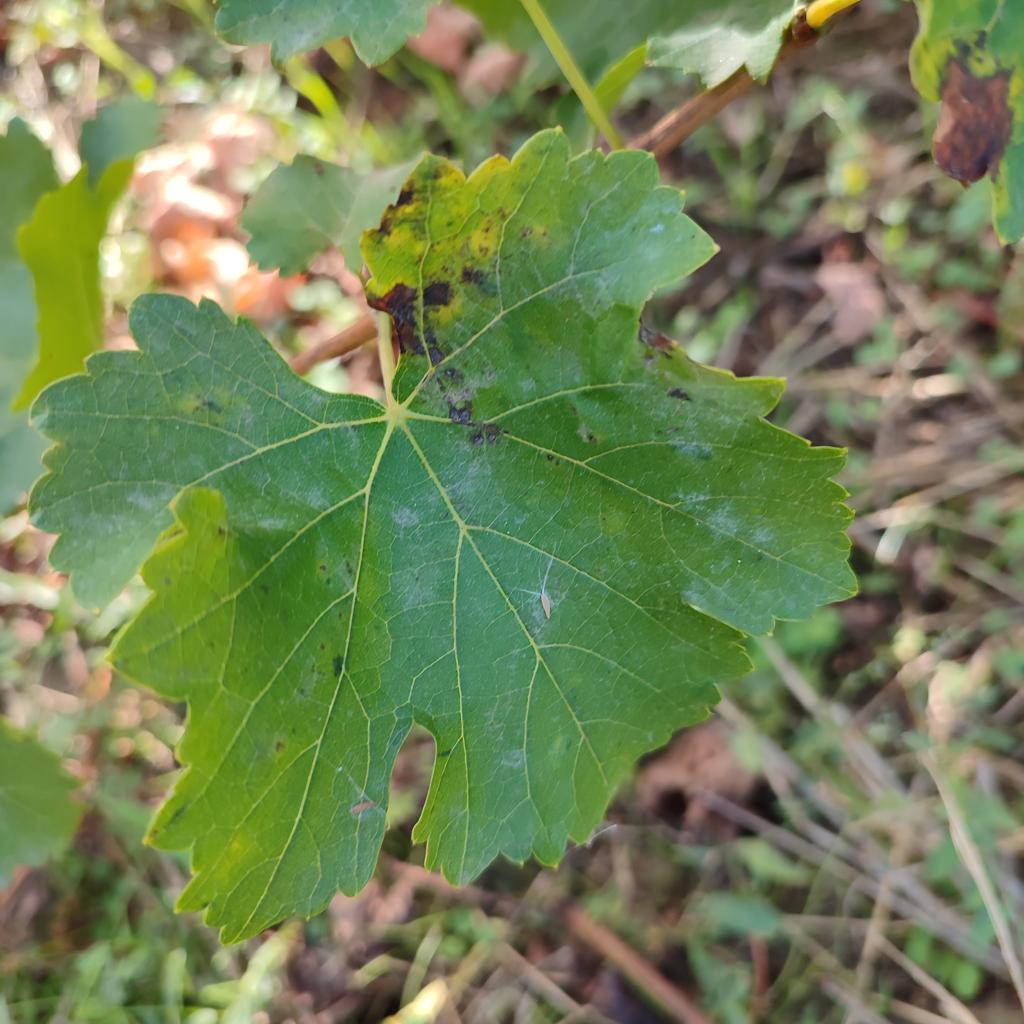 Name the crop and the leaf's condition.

grapevine, powdery mildew
